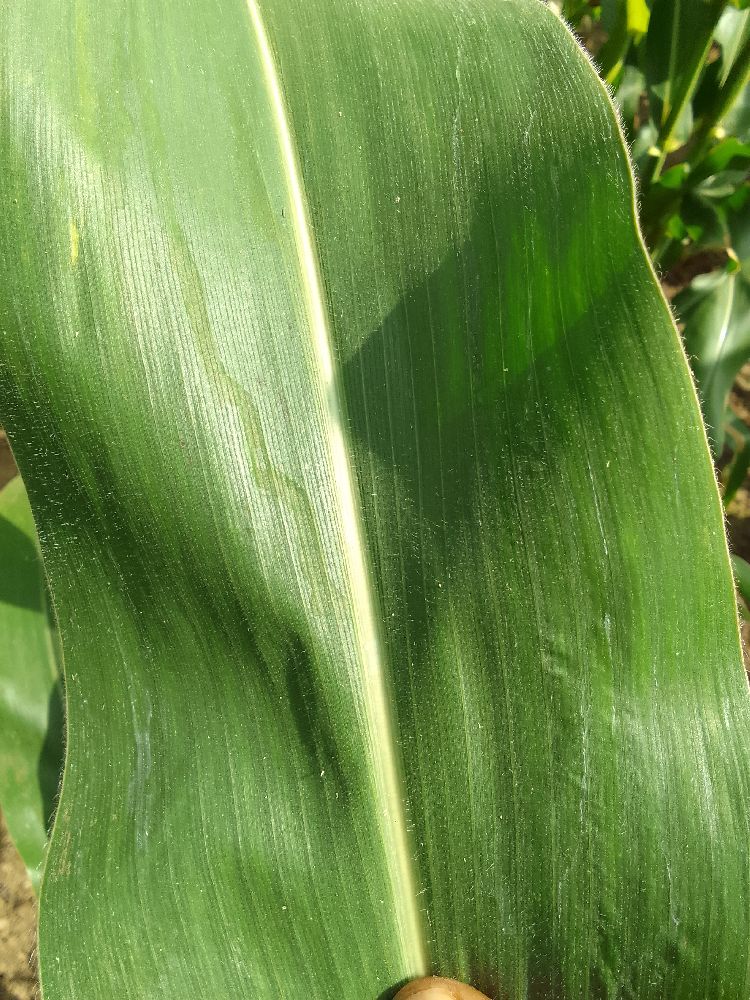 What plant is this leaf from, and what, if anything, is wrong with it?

maize, healthy
